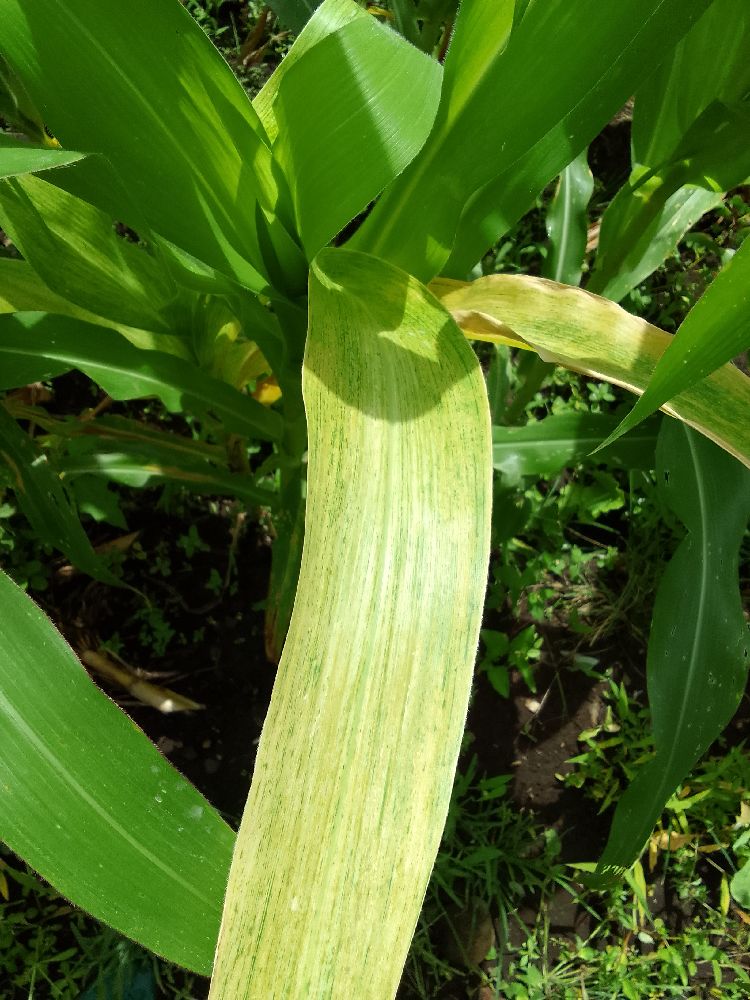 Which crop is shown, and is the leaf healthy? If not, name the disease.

maize, maize lethal necrosis
